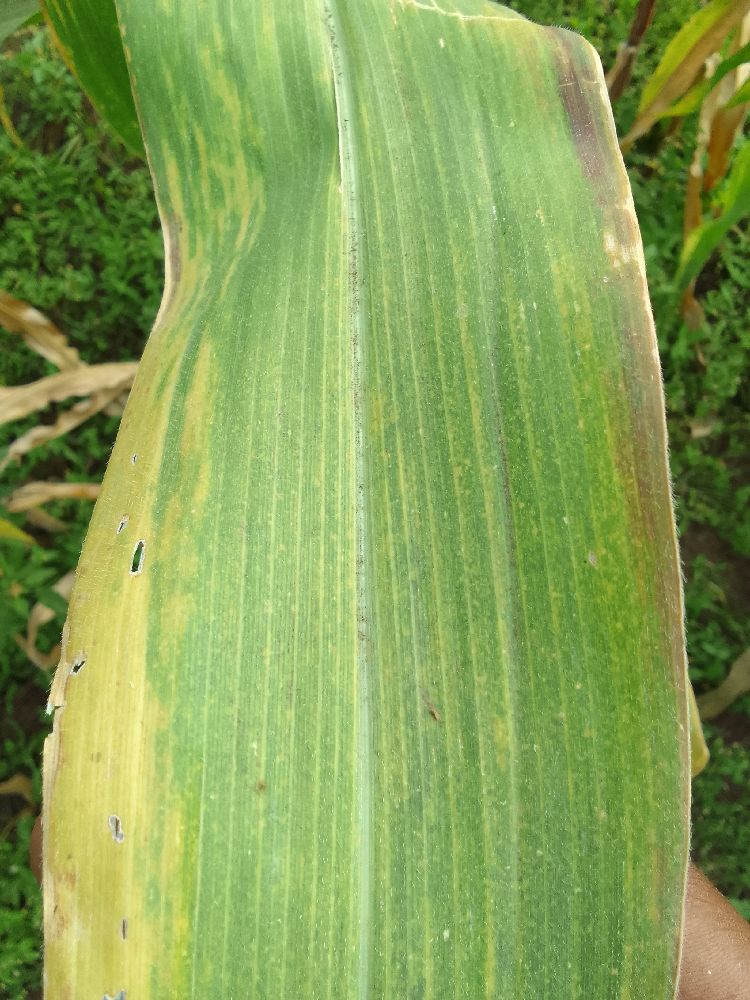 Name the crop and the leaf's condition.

maize, maize lethal necrosis
